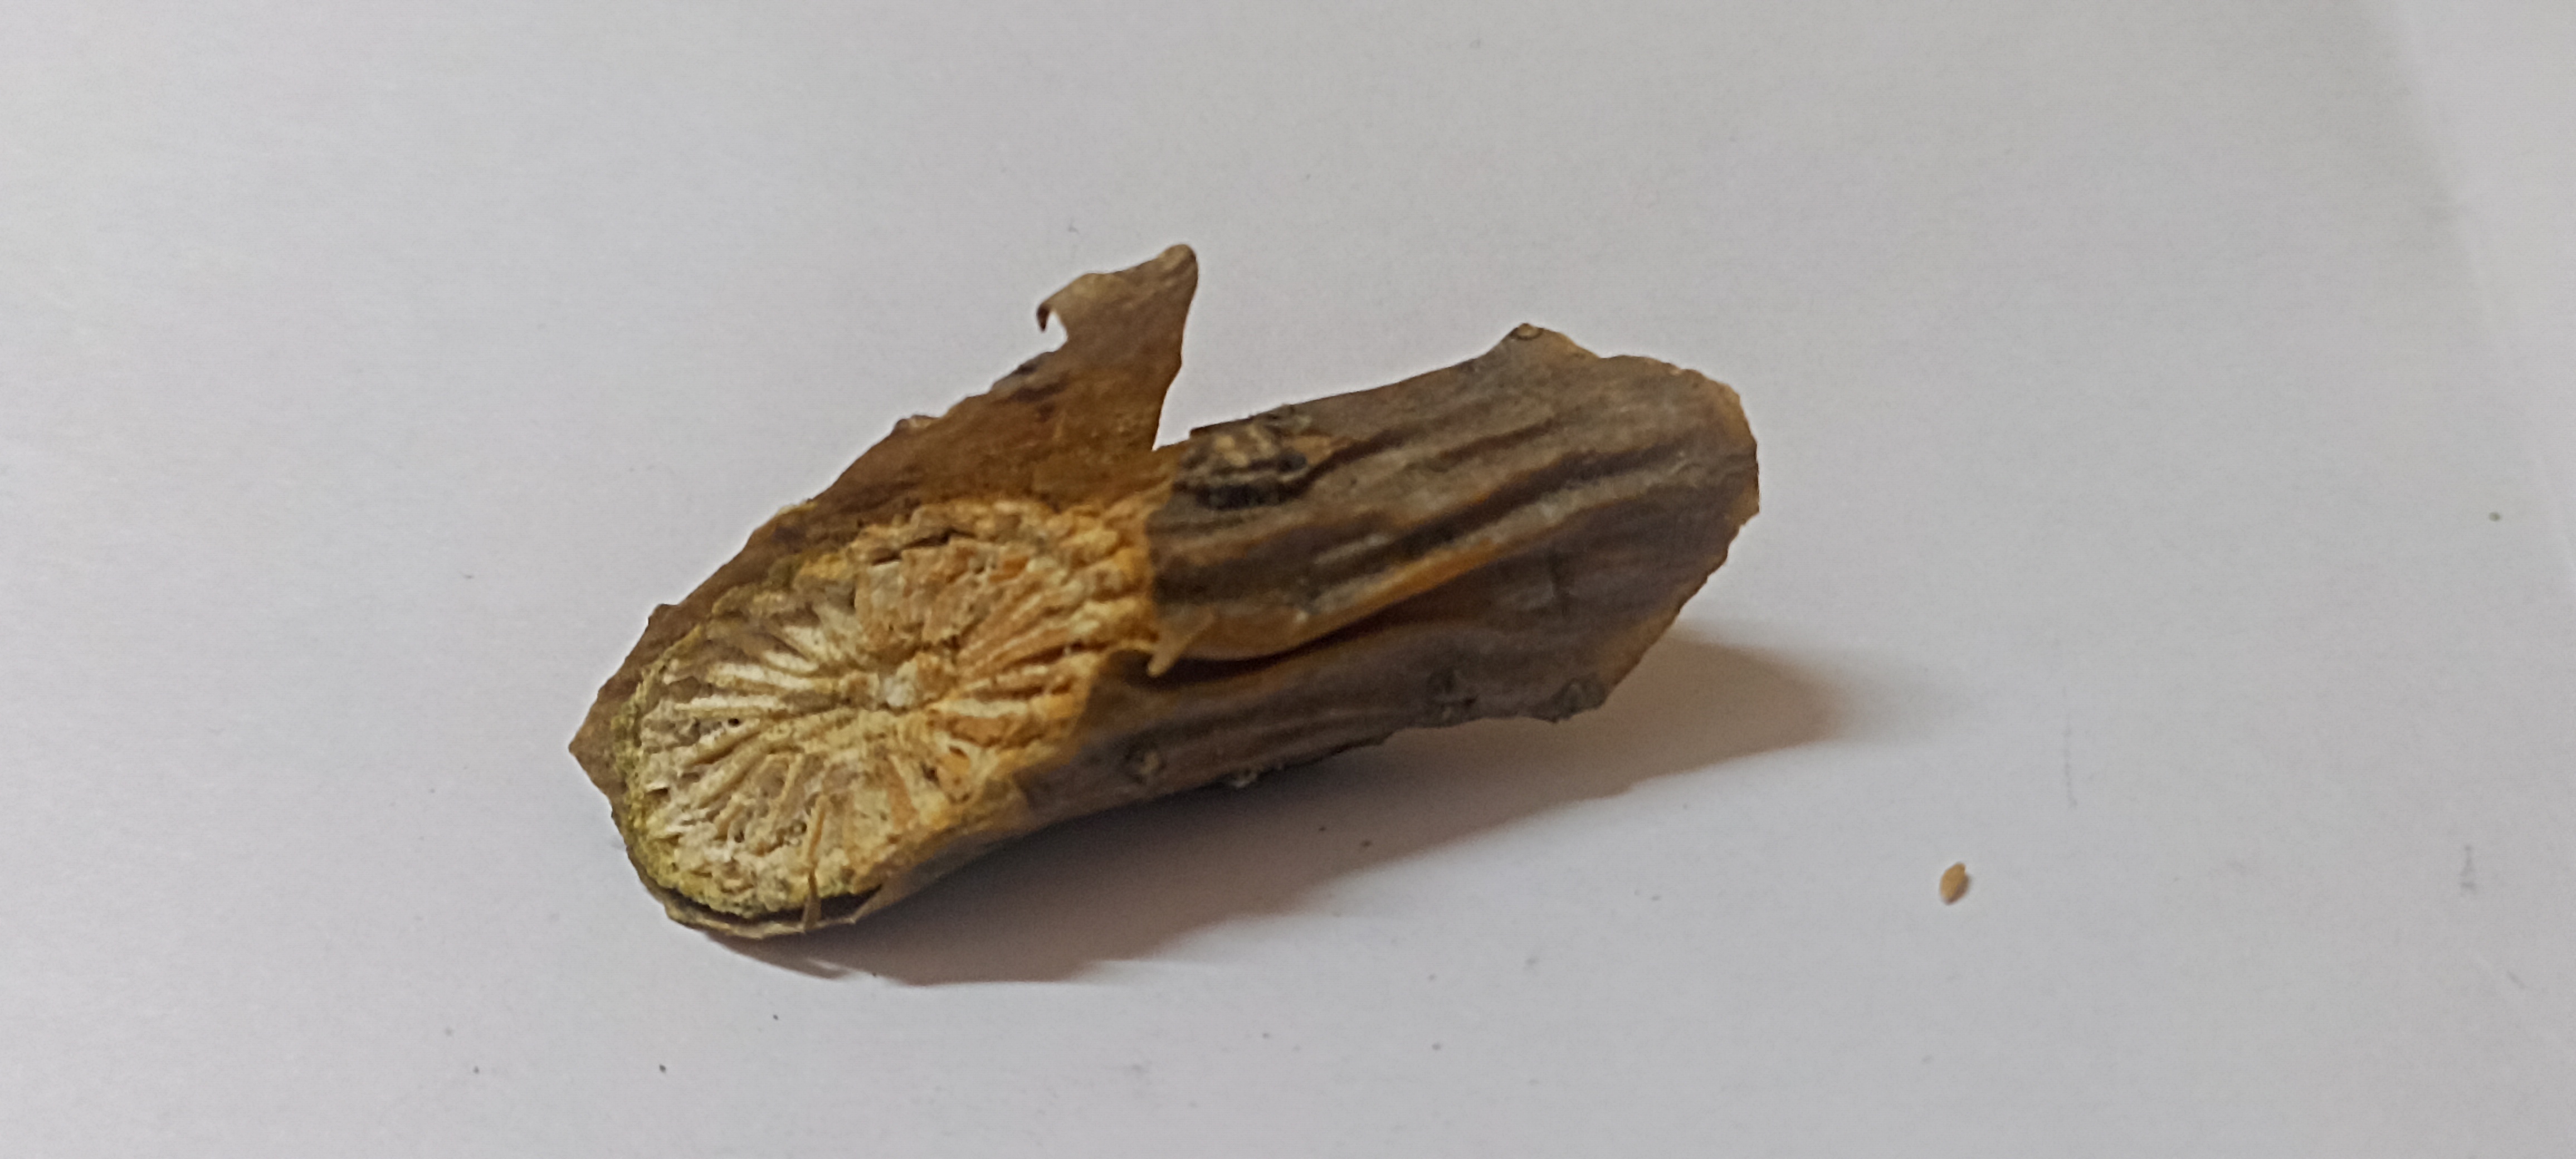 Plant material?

gulvel
